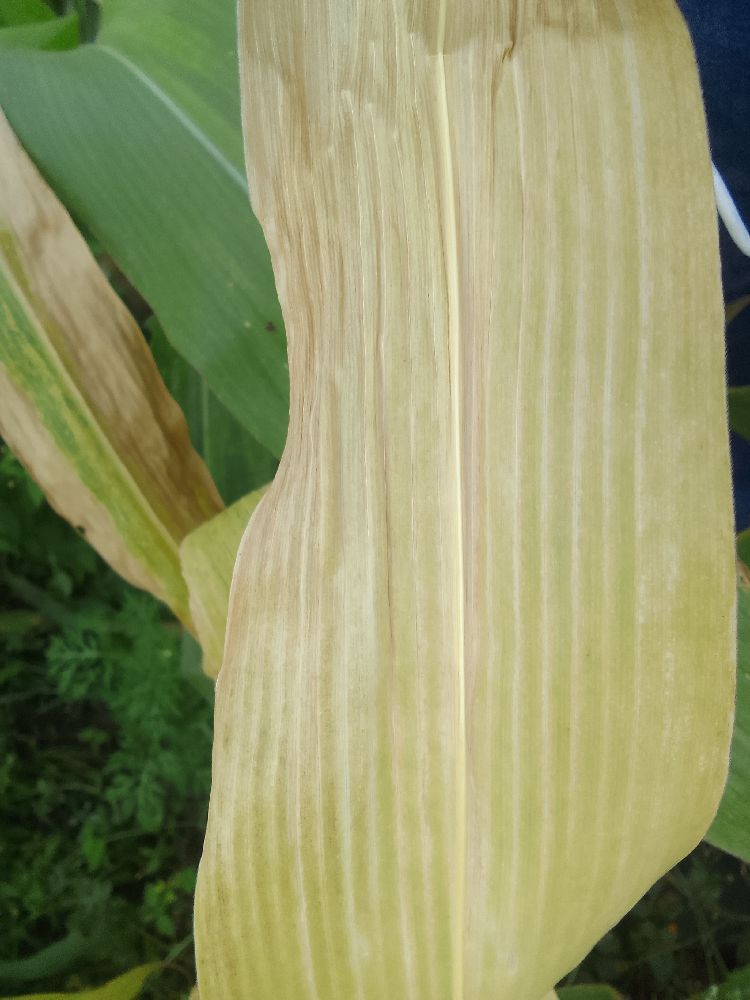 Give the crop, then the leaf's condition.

maize, maize lethal necrosis
